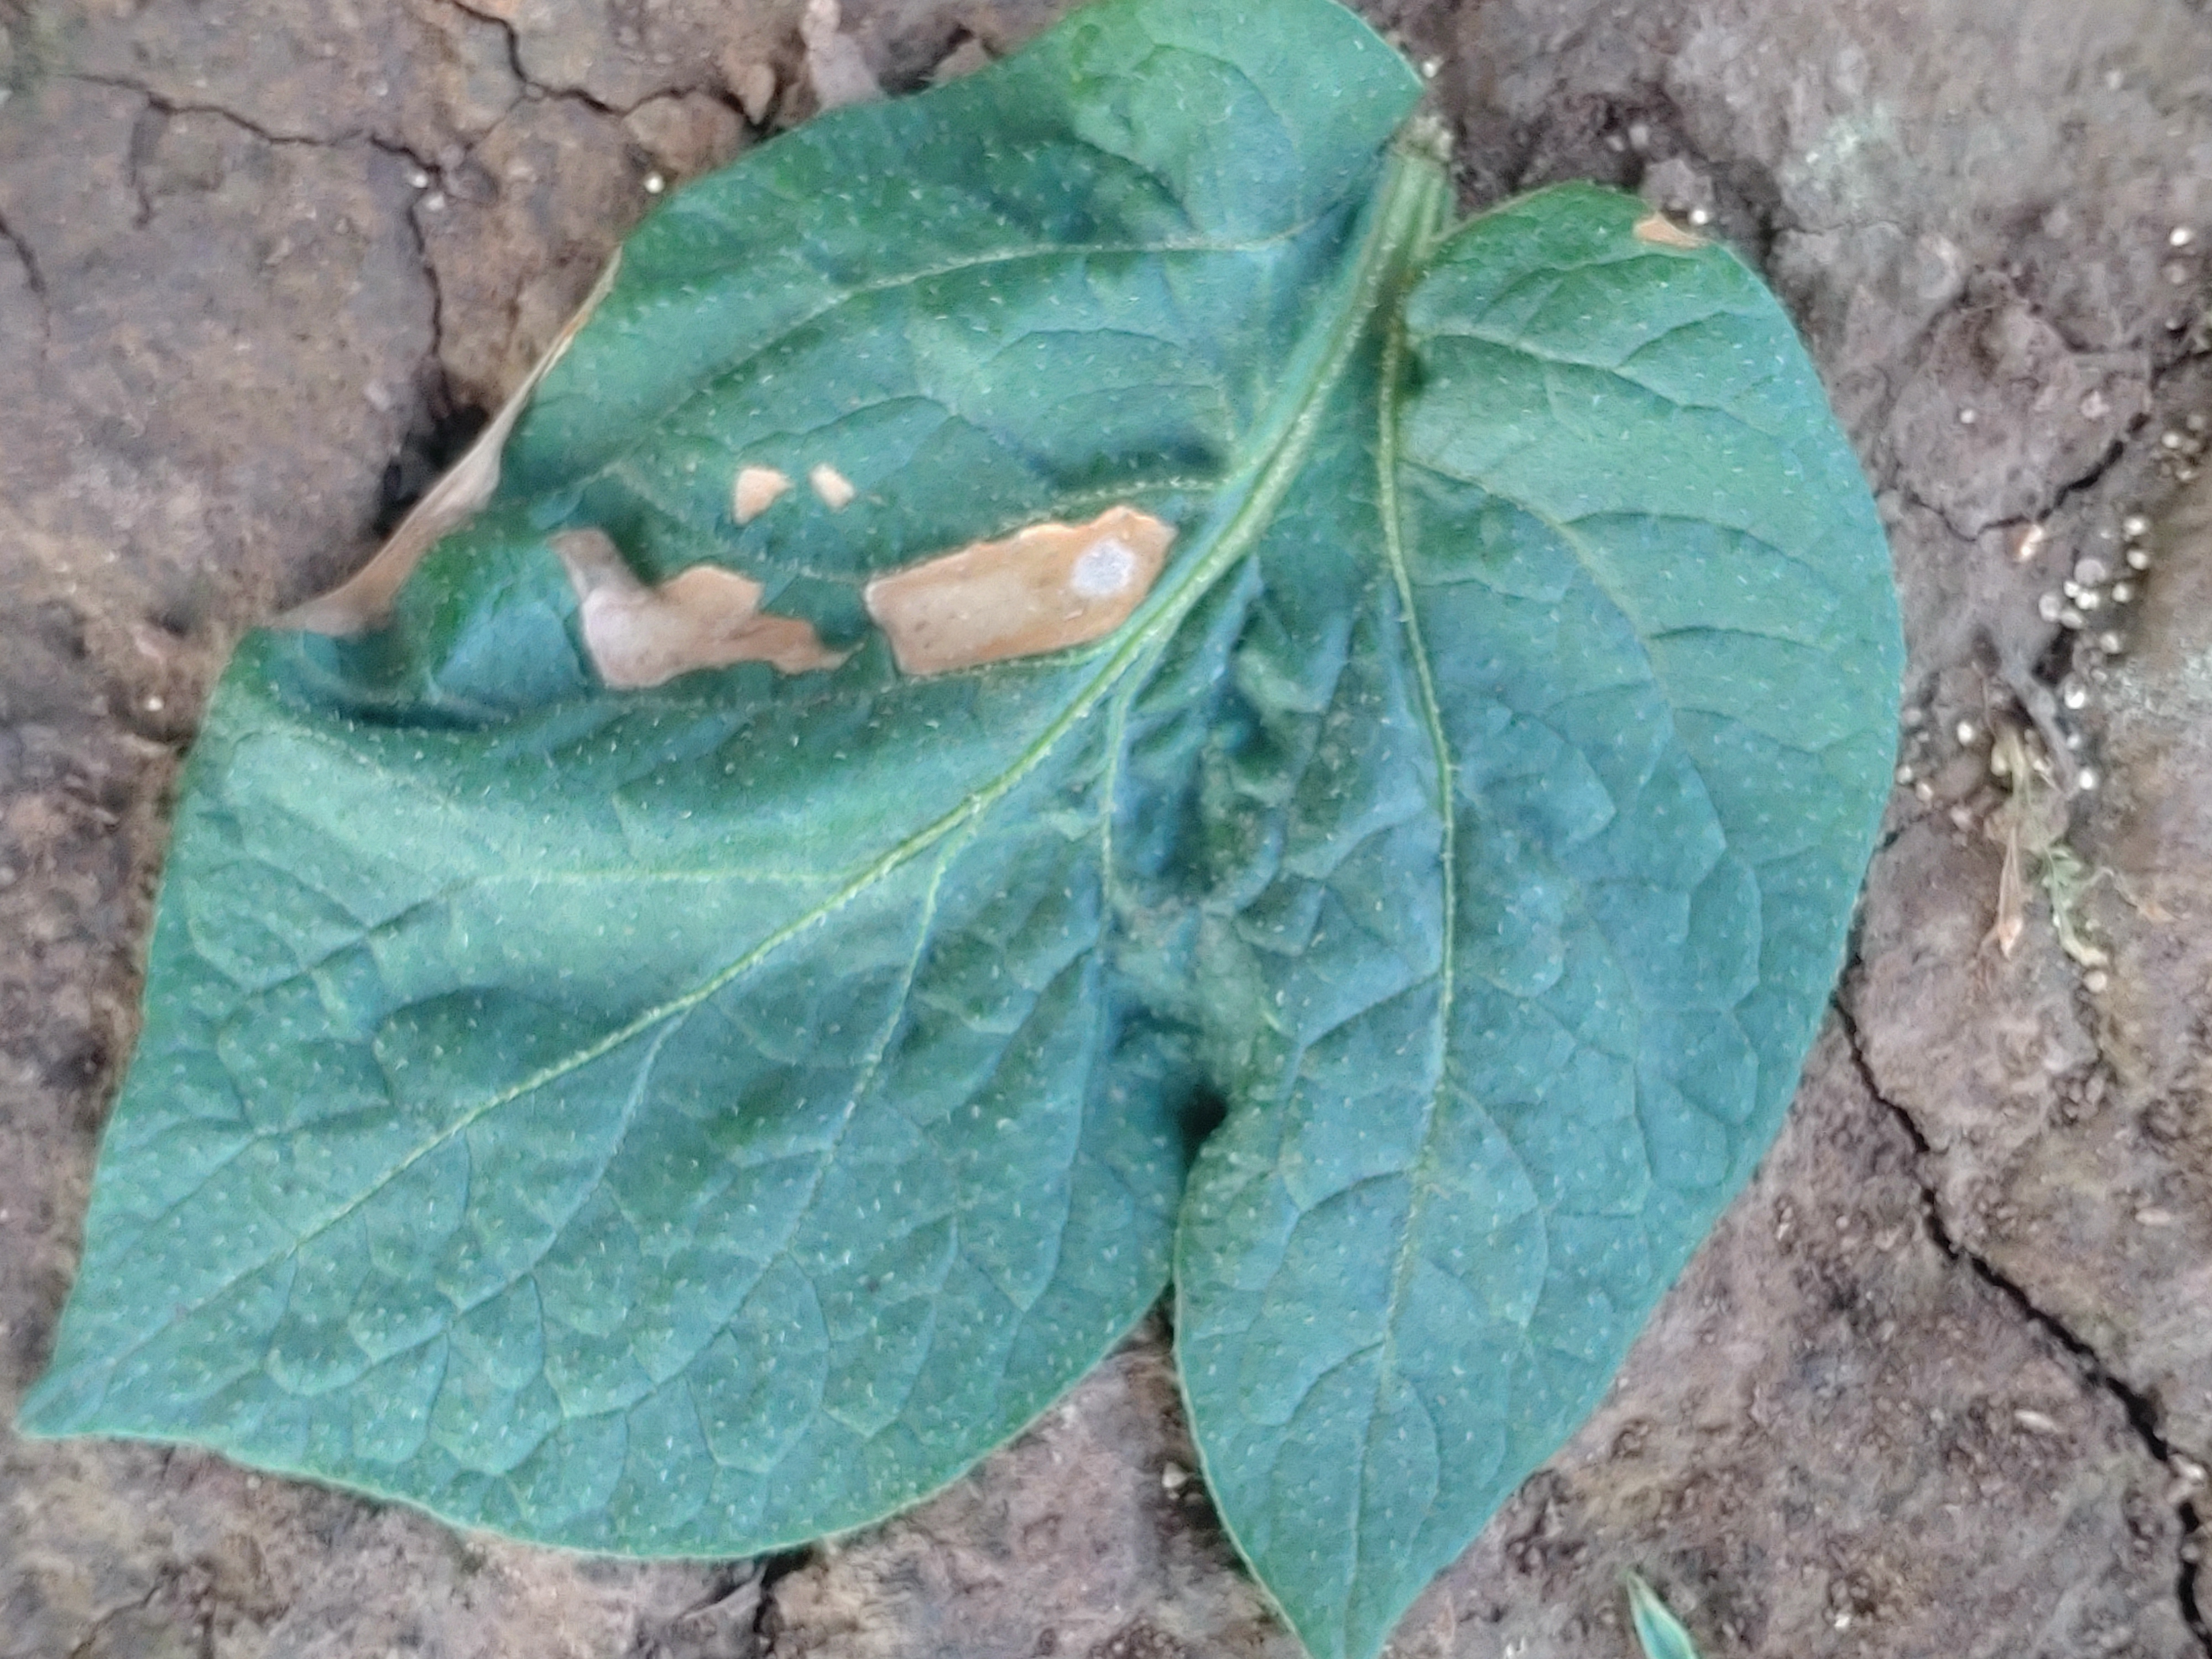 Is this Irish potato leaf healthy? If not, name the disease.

early blight
